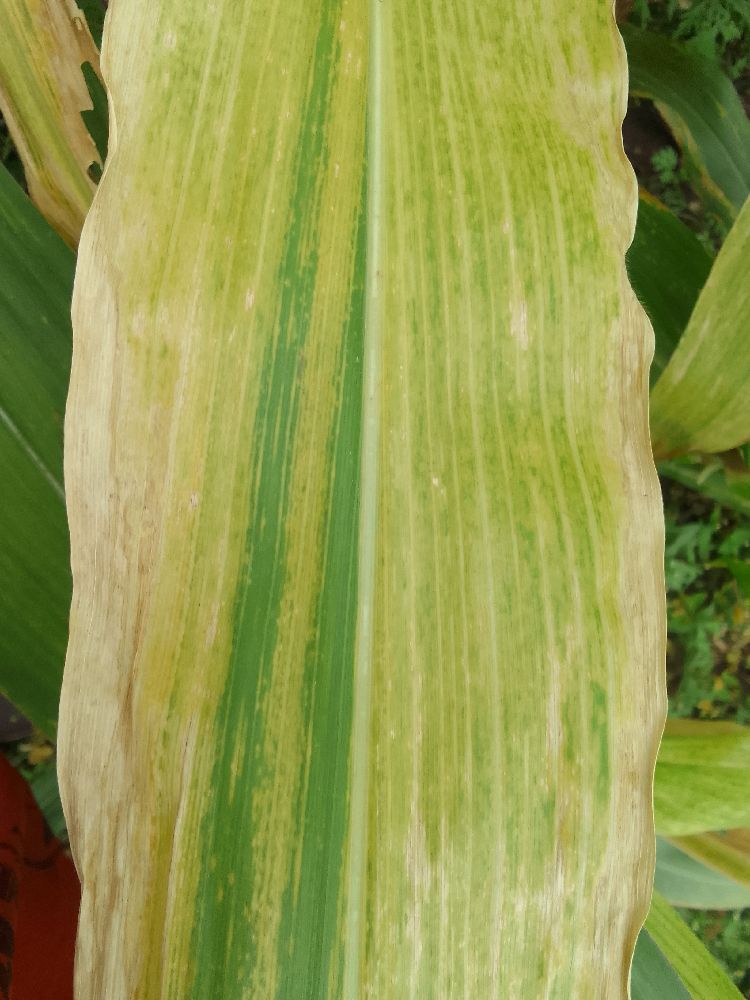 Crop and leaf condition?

maize, maize lethal necrosis
